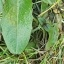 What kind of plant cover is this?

structured weed
